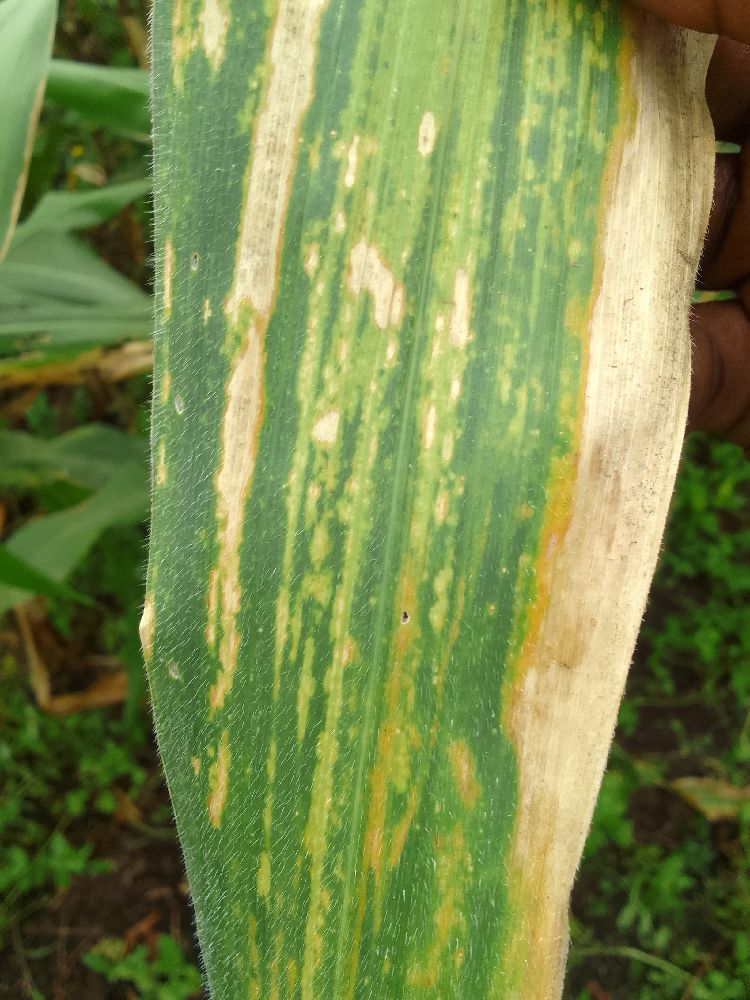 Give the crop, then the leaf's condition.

maize, maize lethal necrosis
